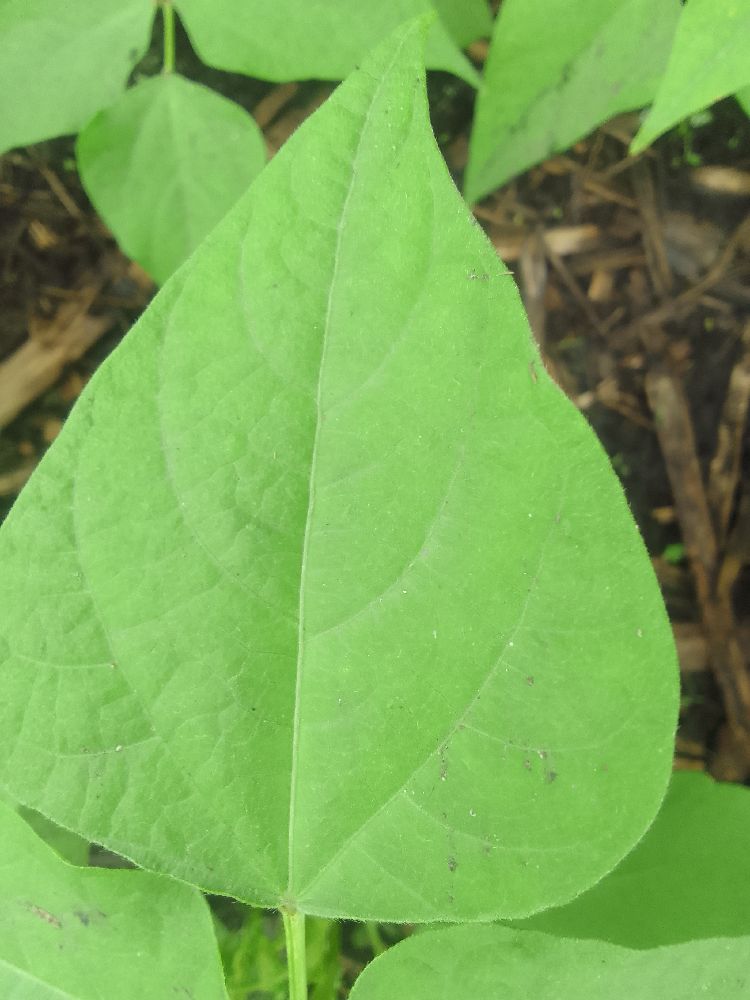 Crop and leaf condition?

common bean, healthy
